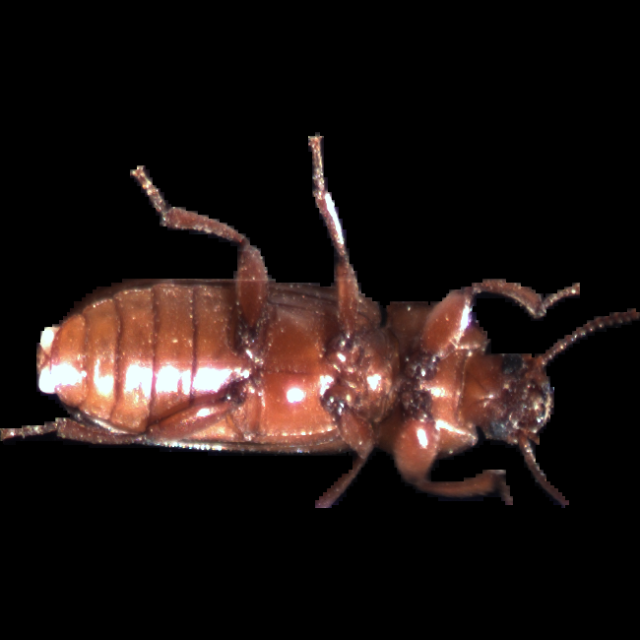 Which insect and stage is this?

mealworm beetle
